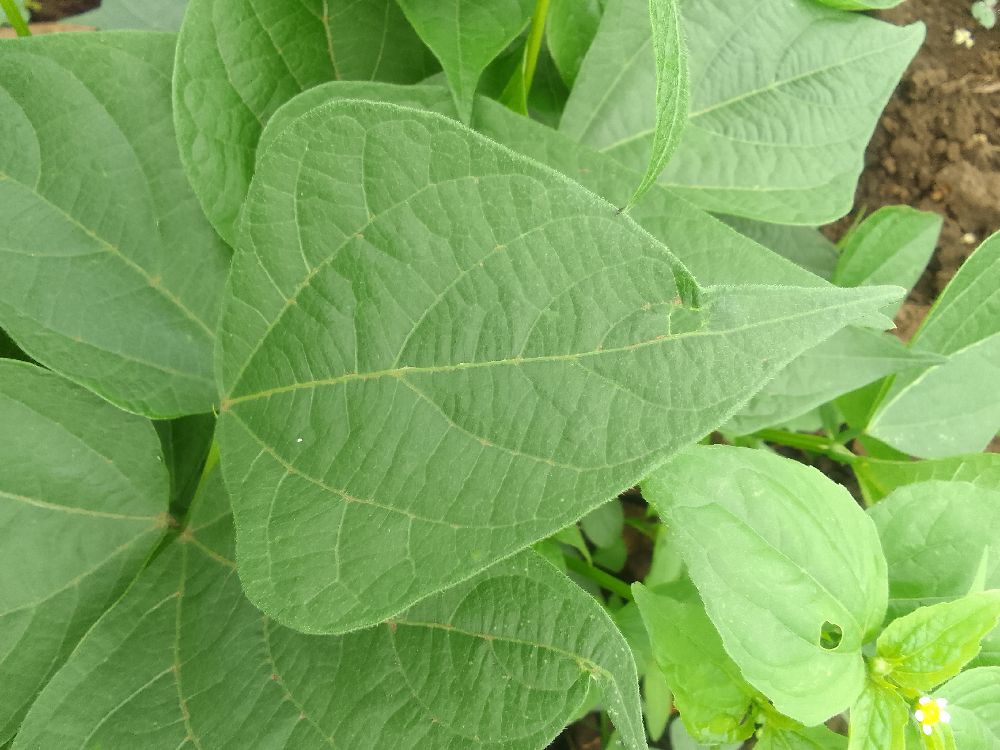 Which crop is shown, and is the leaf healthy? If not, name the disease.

maize, healthy
